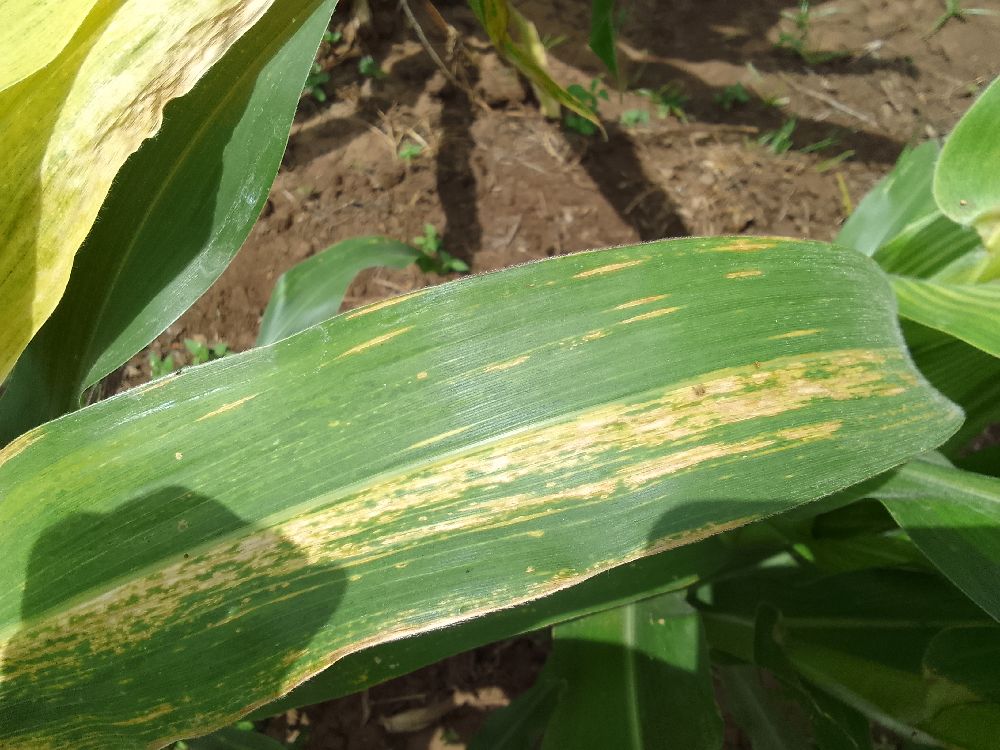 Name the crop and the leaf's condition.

maize, maize lethal necrosis
